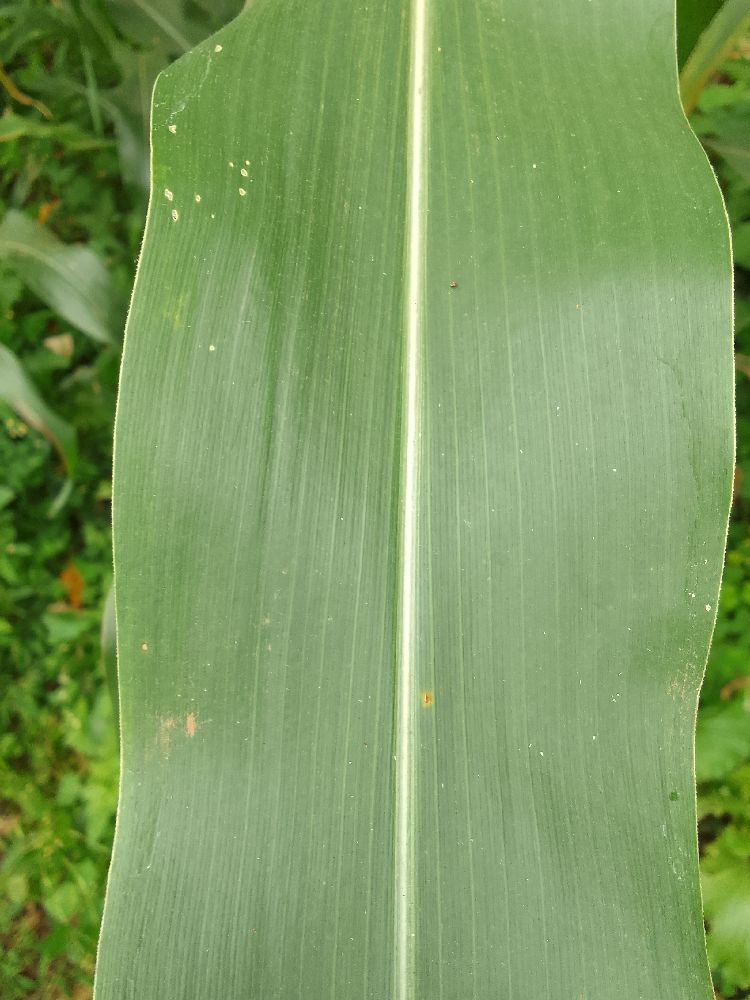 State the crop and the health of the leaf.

maize, healthy
